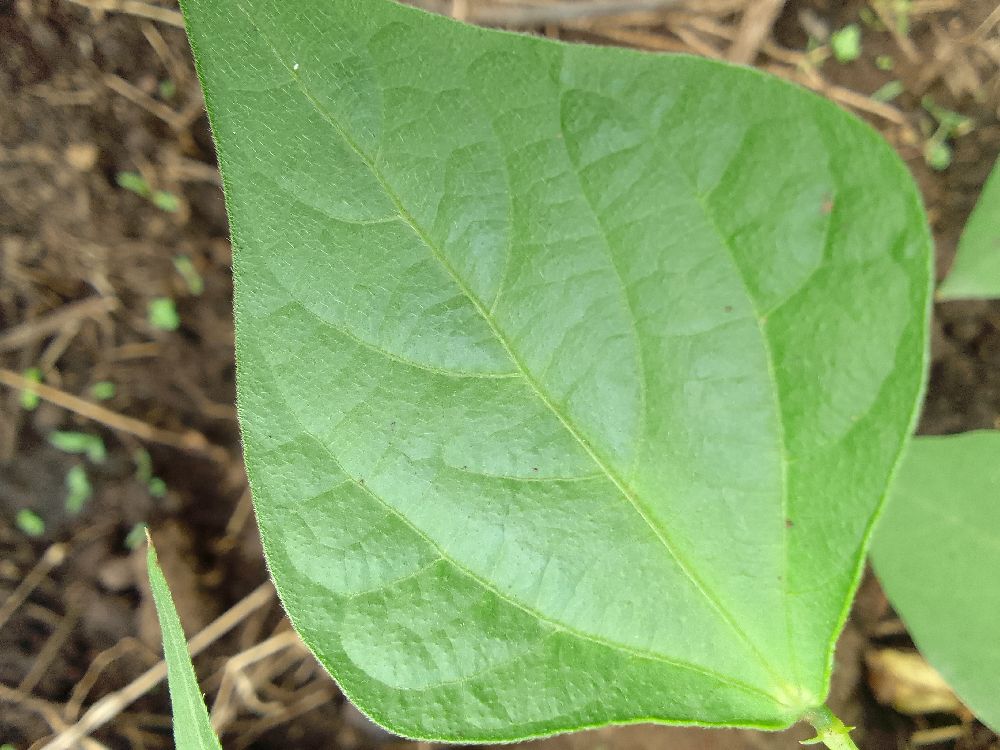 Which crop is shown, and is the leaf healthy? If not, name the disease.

common bean, healthy
